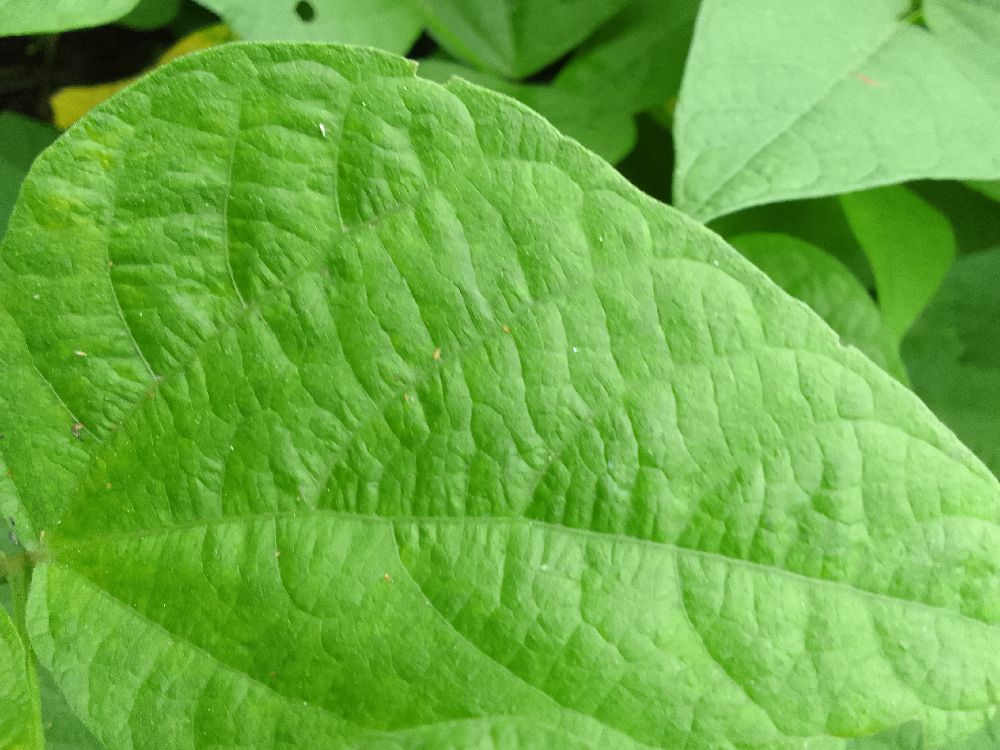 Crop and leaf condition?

common bean, healthy
